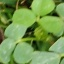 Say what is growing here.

unstructured weed
